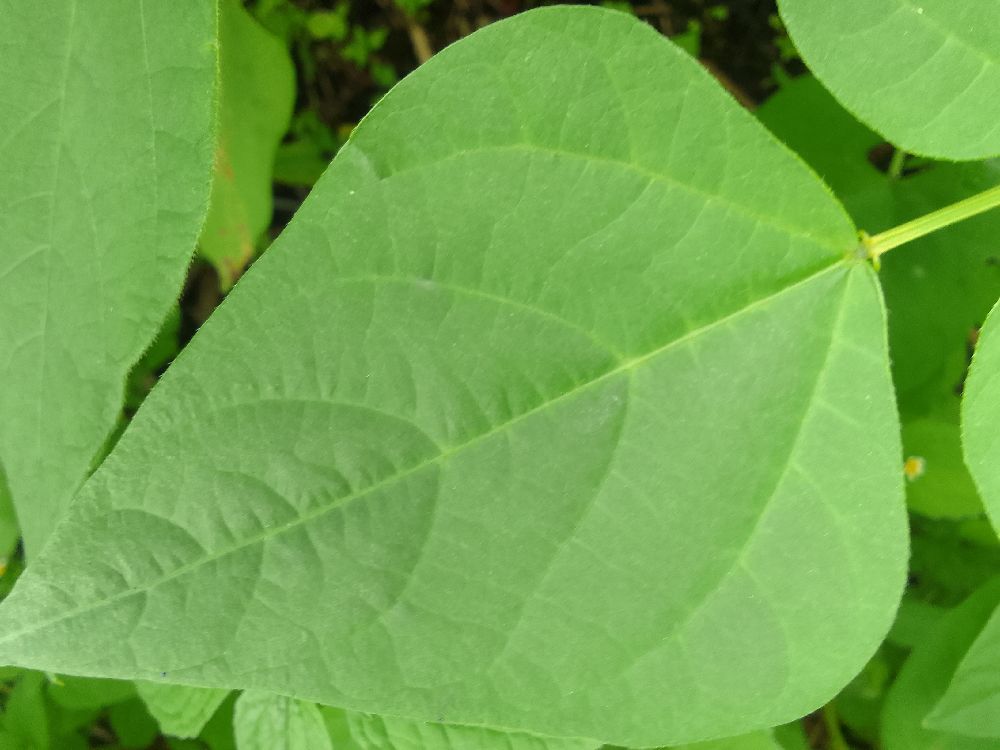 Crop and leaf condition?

maize, healthy
